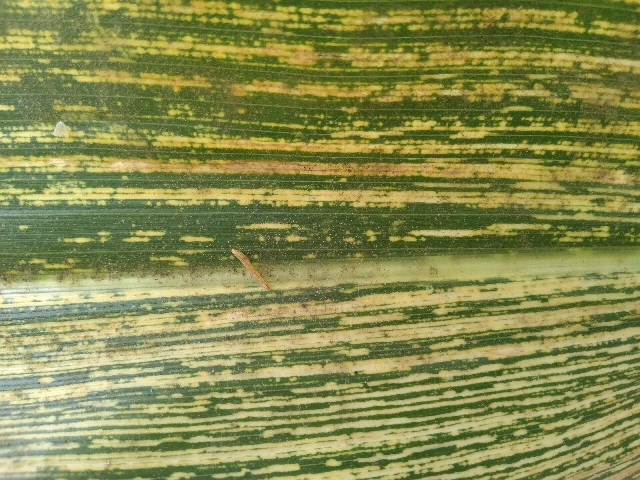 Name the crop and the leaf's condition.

maize, maize streak virus
